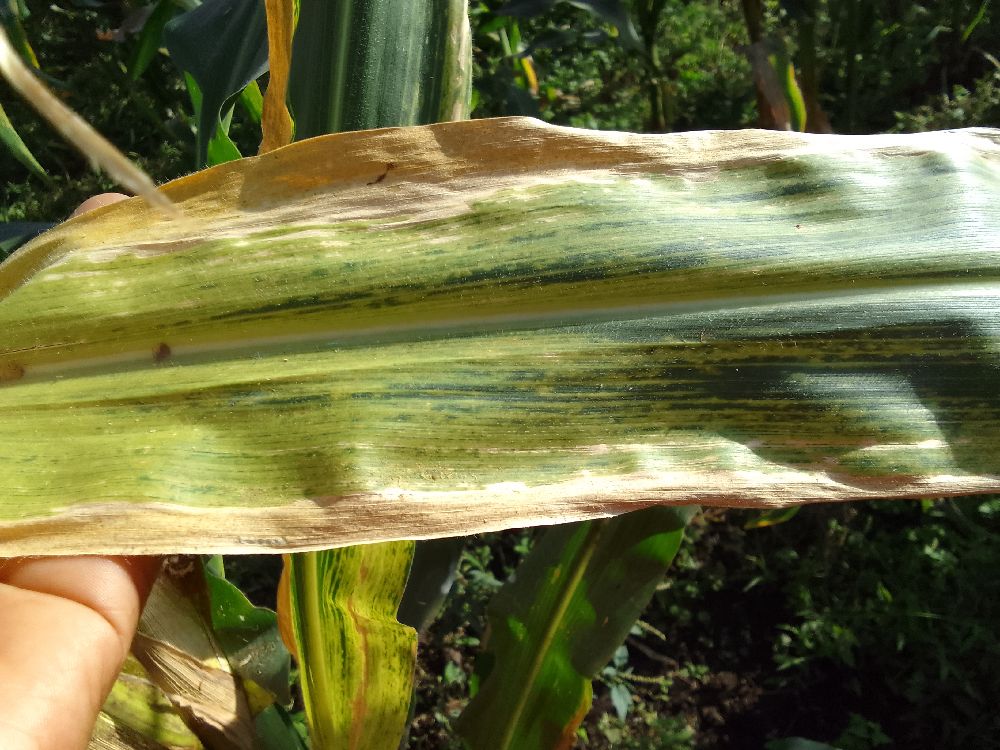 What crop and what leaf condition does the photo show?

maize, maize lethal necrosis
